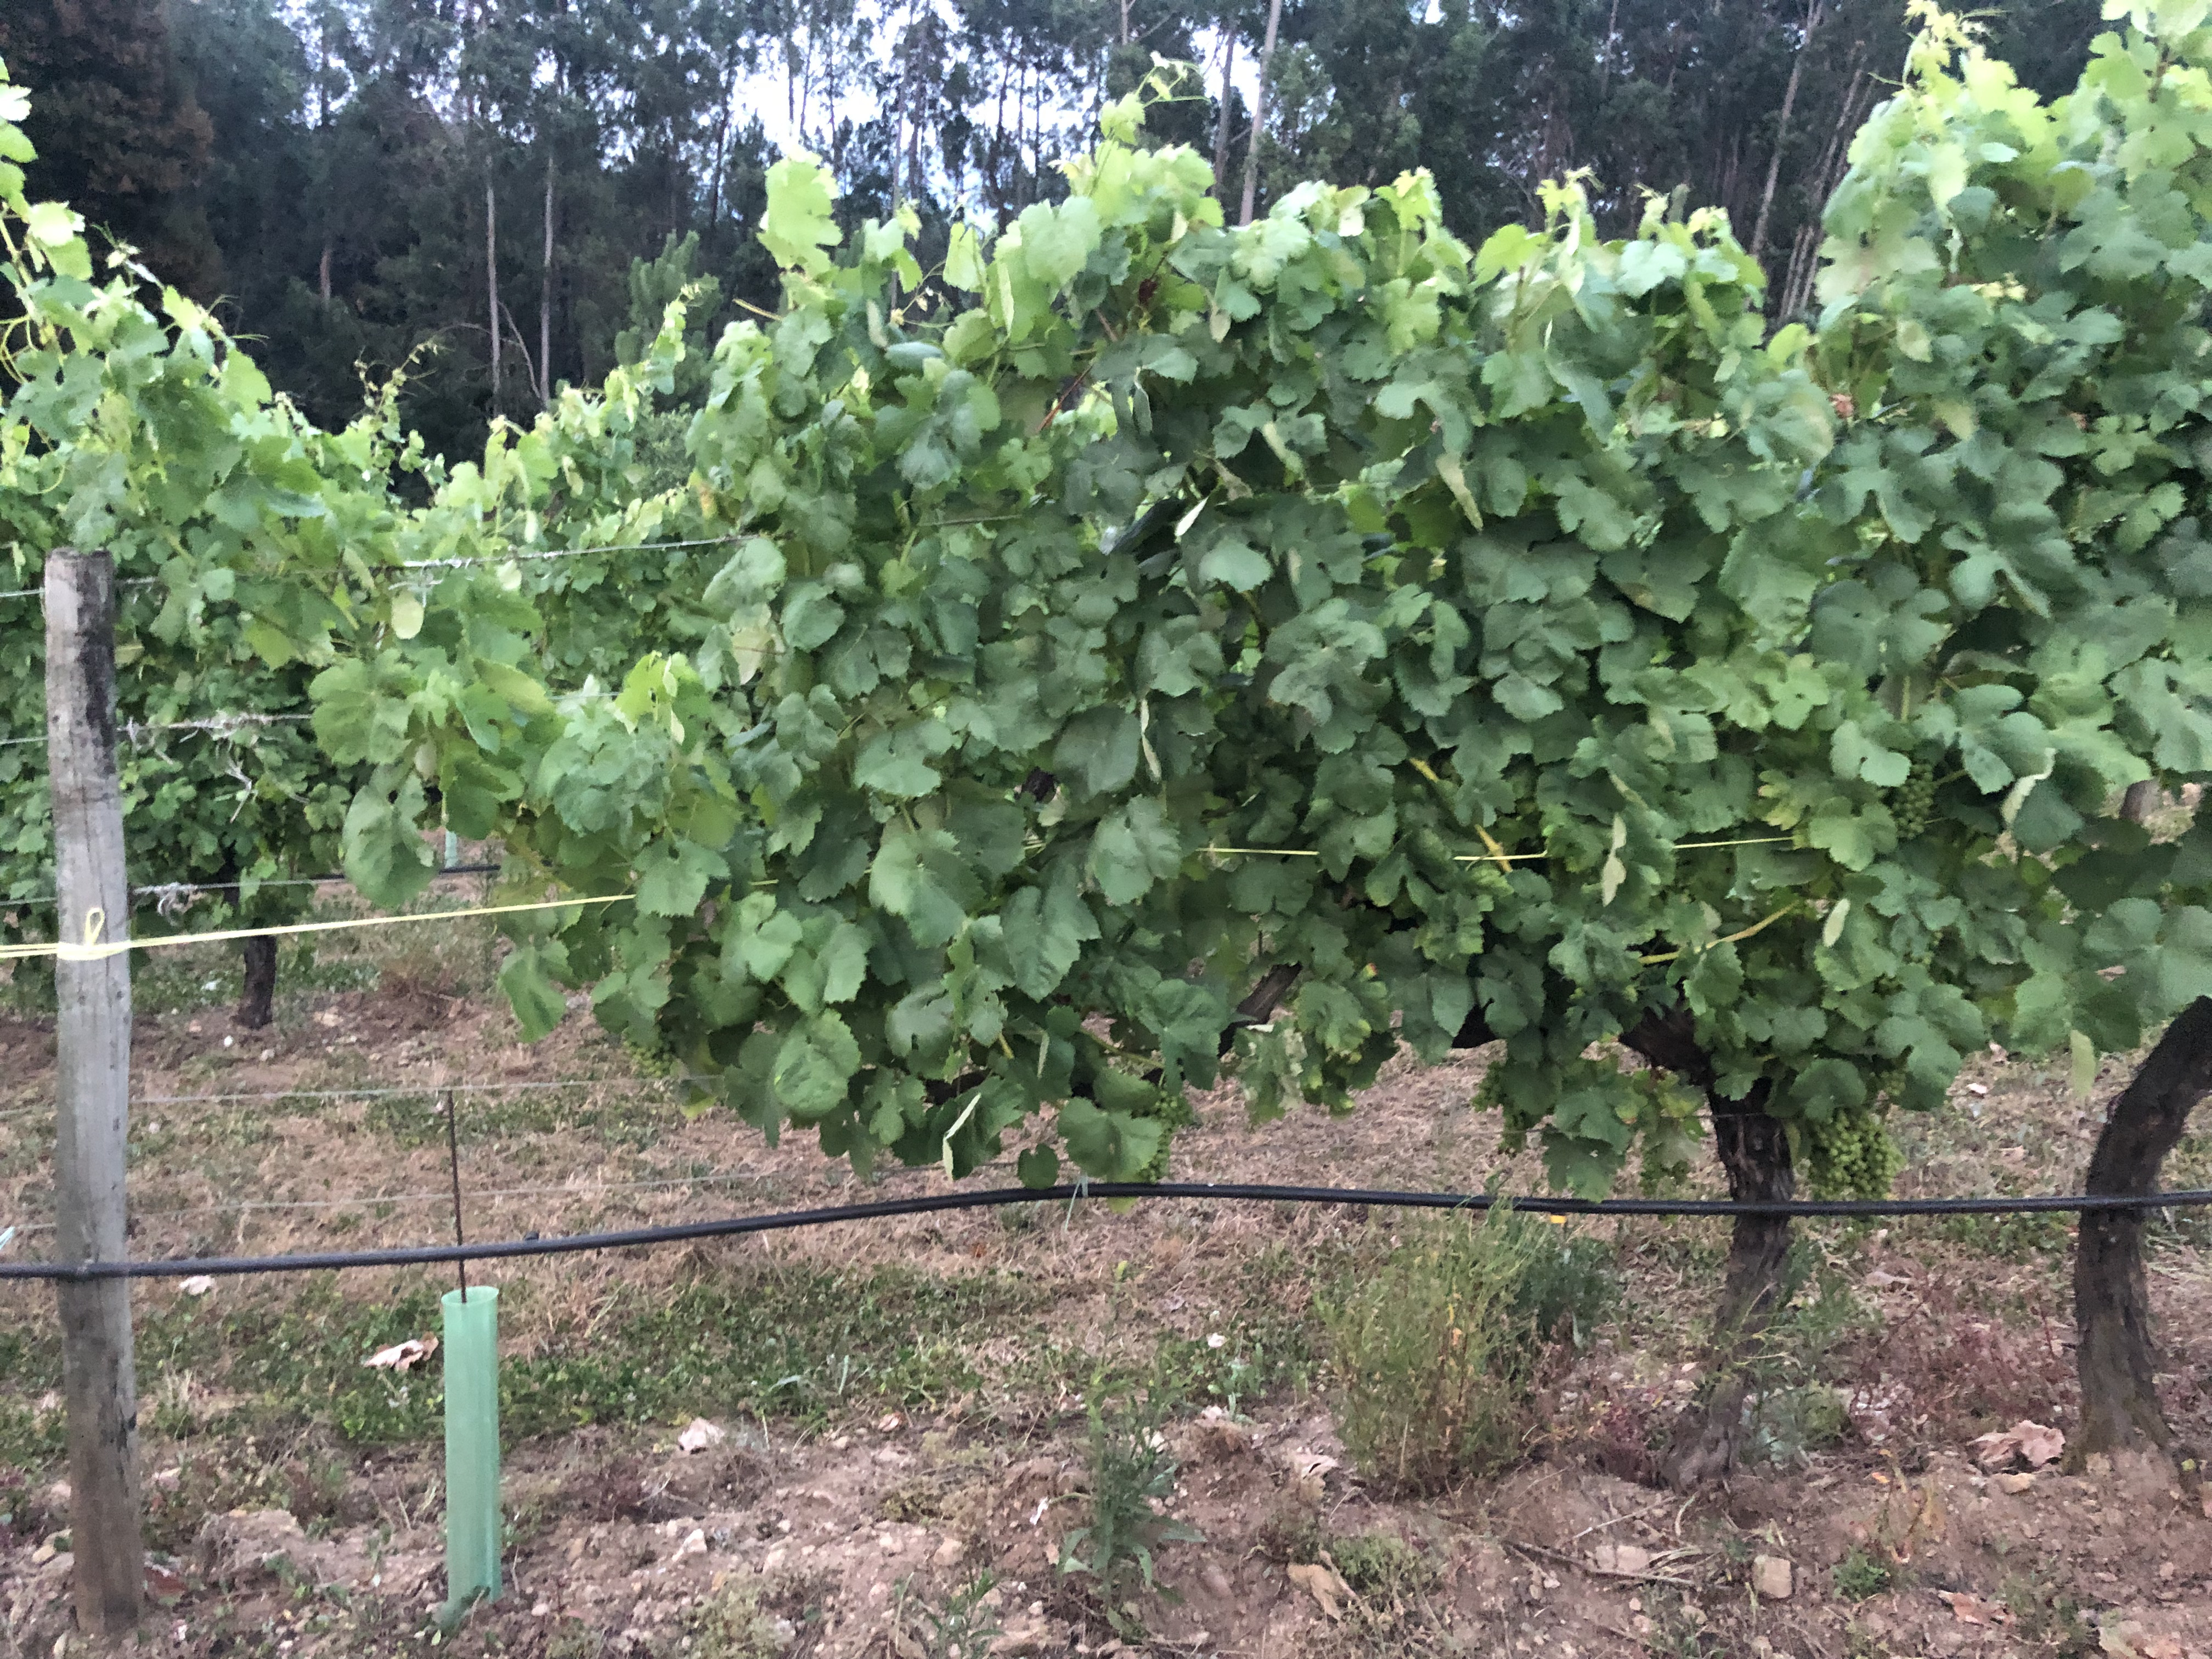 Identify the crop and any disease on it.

grapevine, not affected by esca disease
